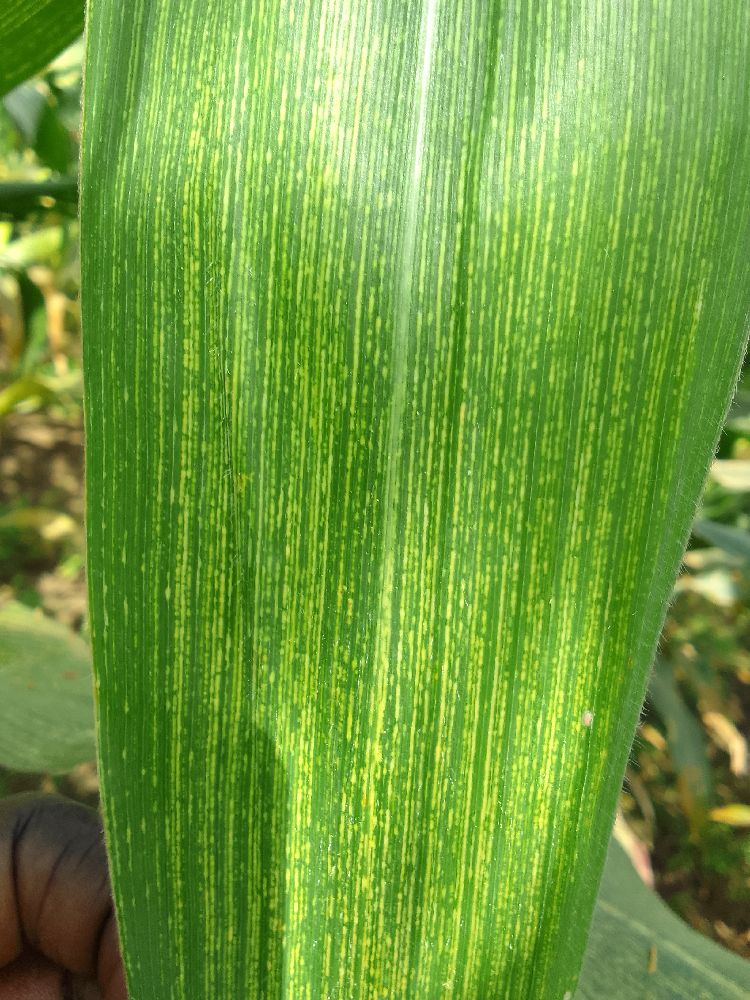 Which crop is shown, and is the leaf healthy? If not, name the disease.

maize, maize streak virus
